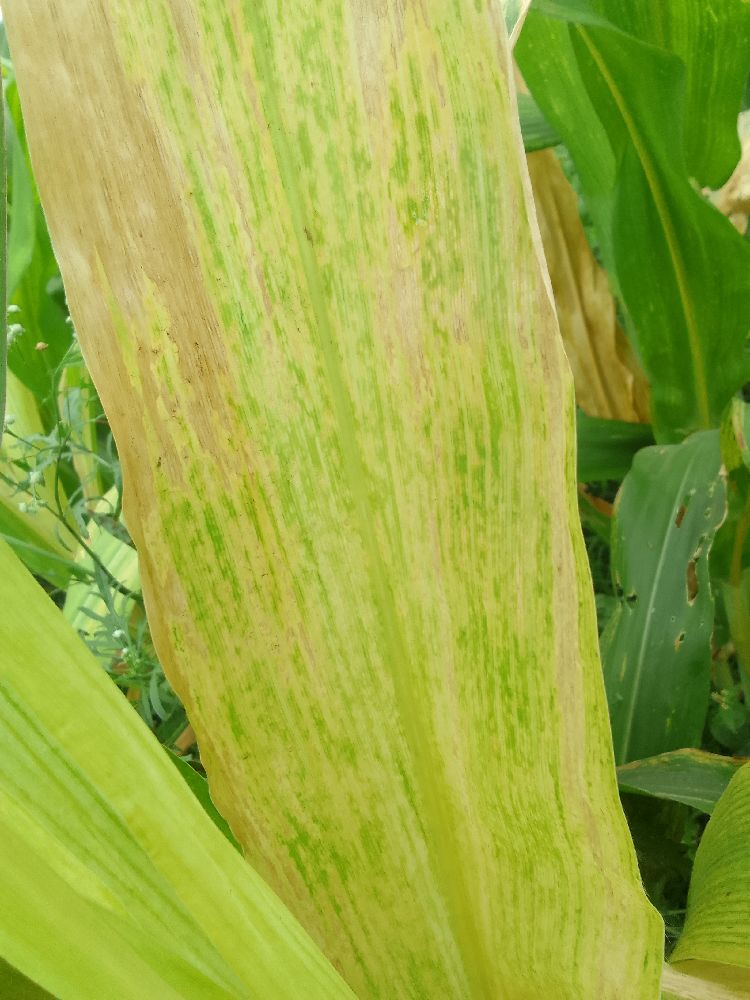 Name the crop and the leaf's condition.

maize, maize lethal necrosis
